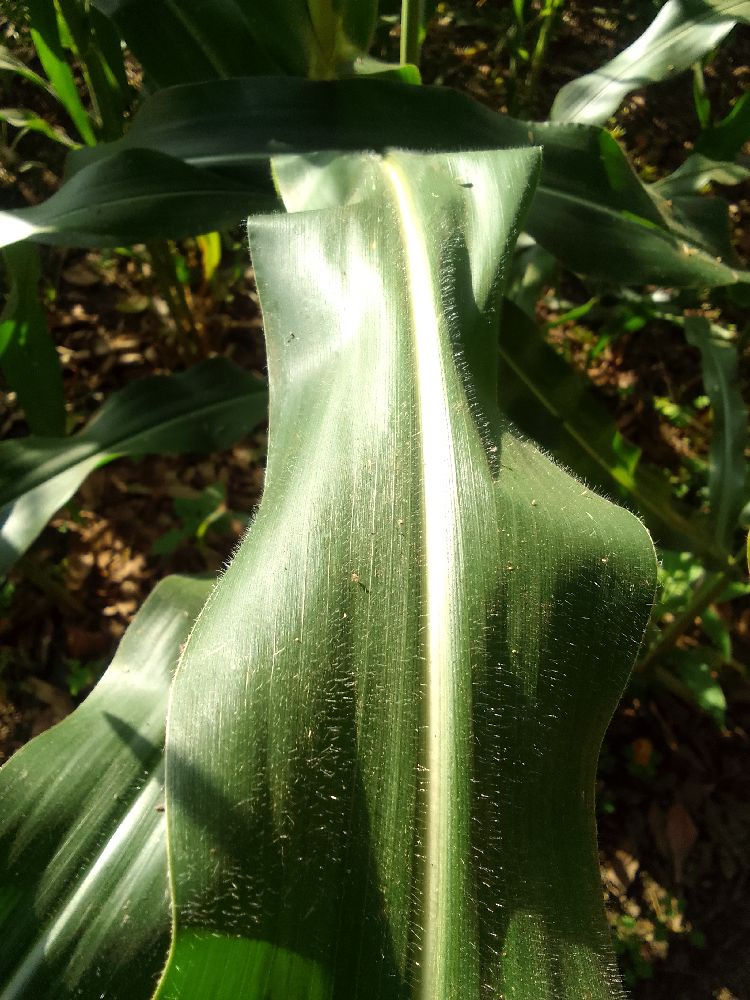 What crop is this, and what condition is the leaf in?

maize, healthy
